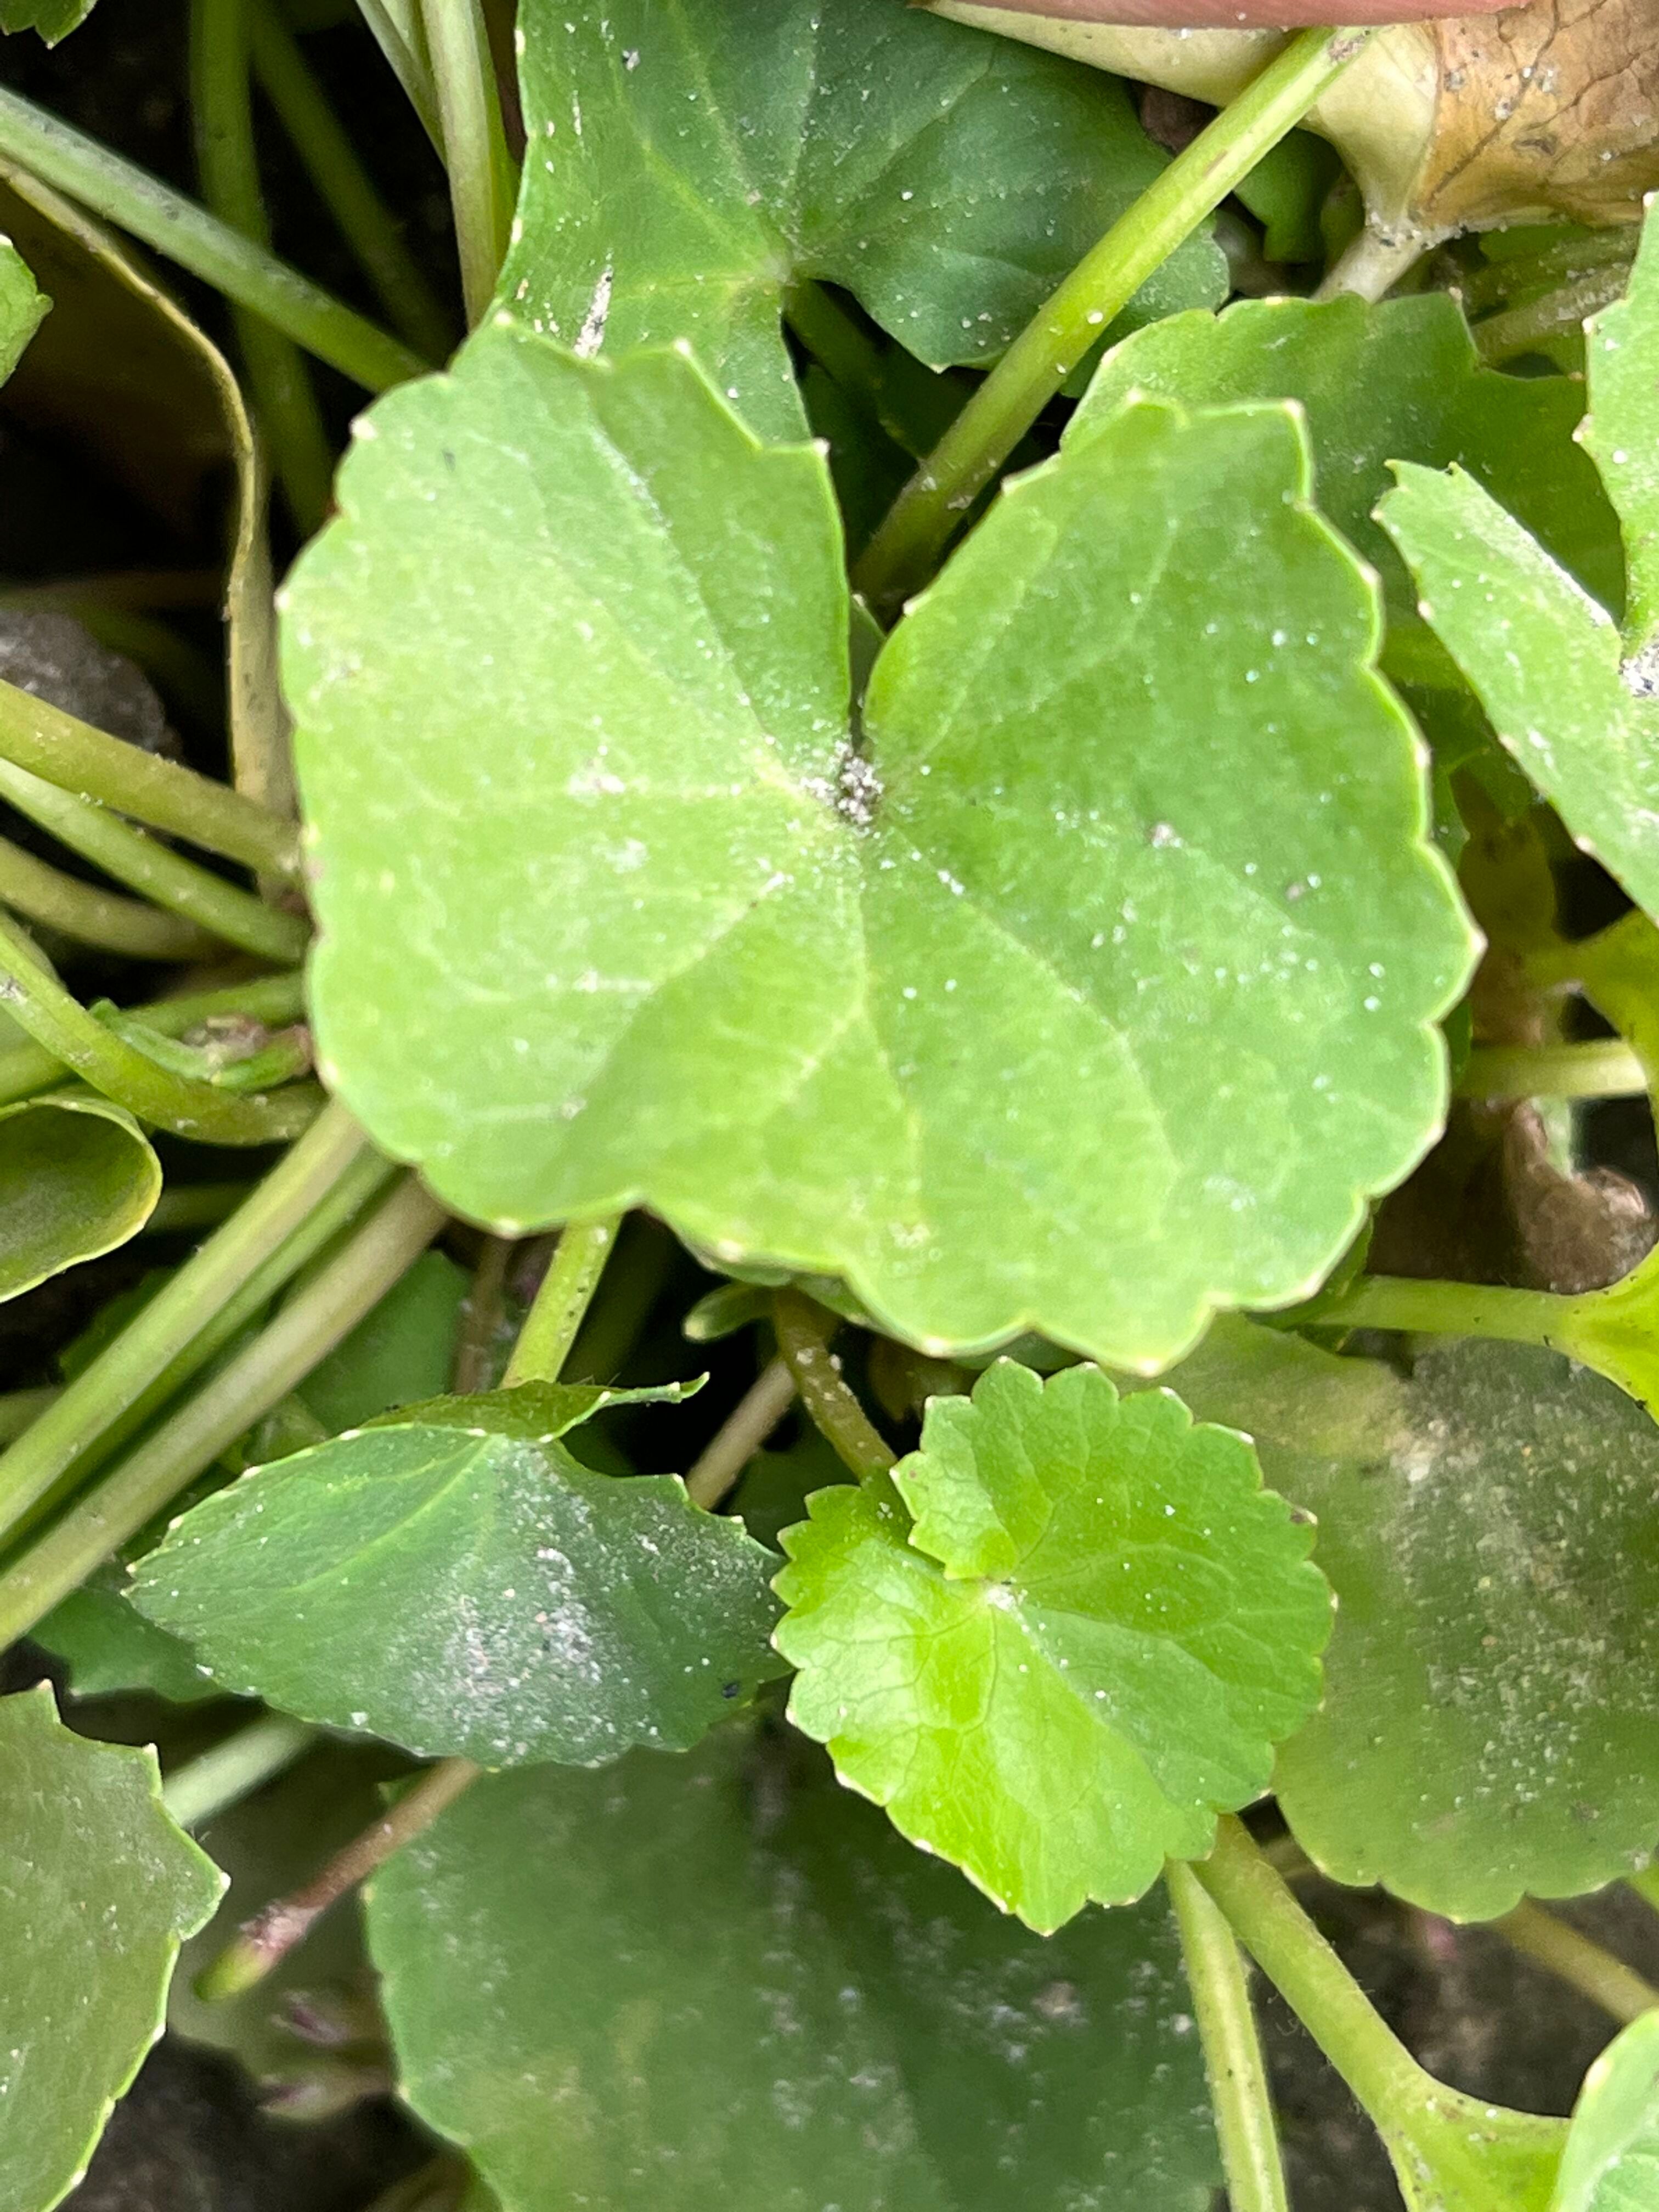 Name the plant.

thankuni
